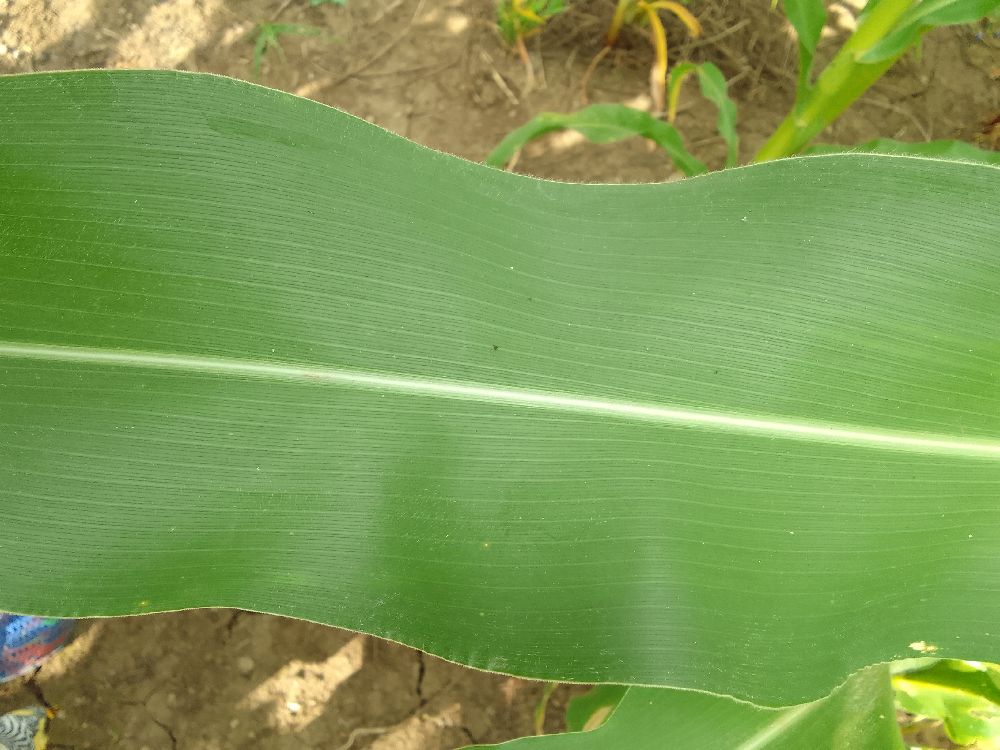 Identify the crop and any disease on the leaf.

maize, healthy
